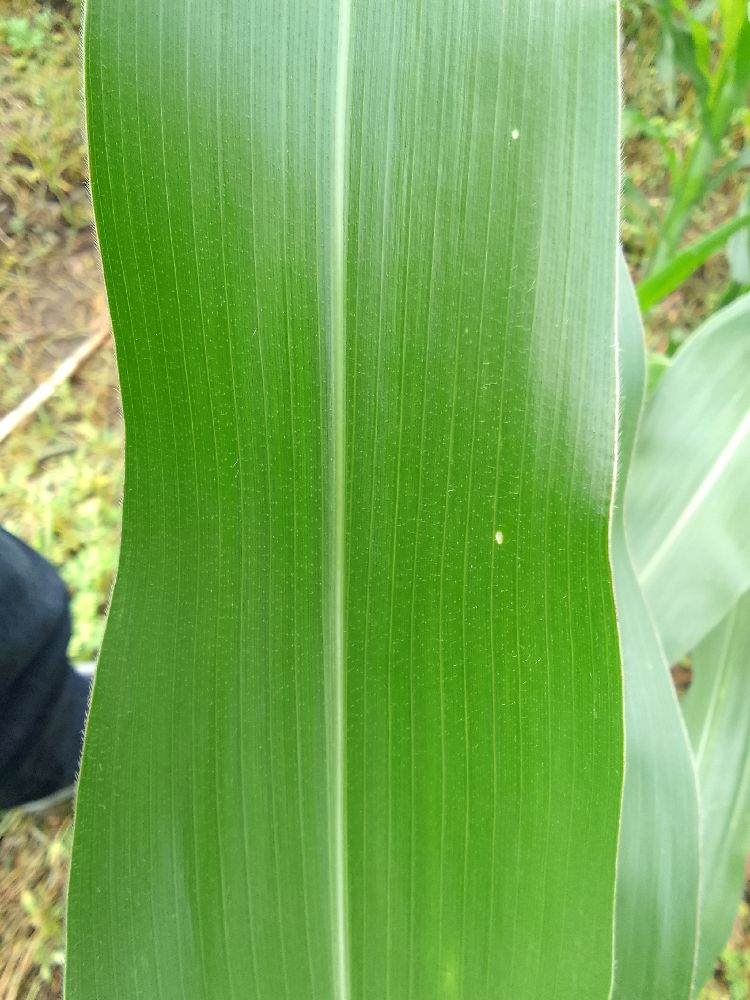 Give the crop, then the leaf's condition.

maize, healthy
